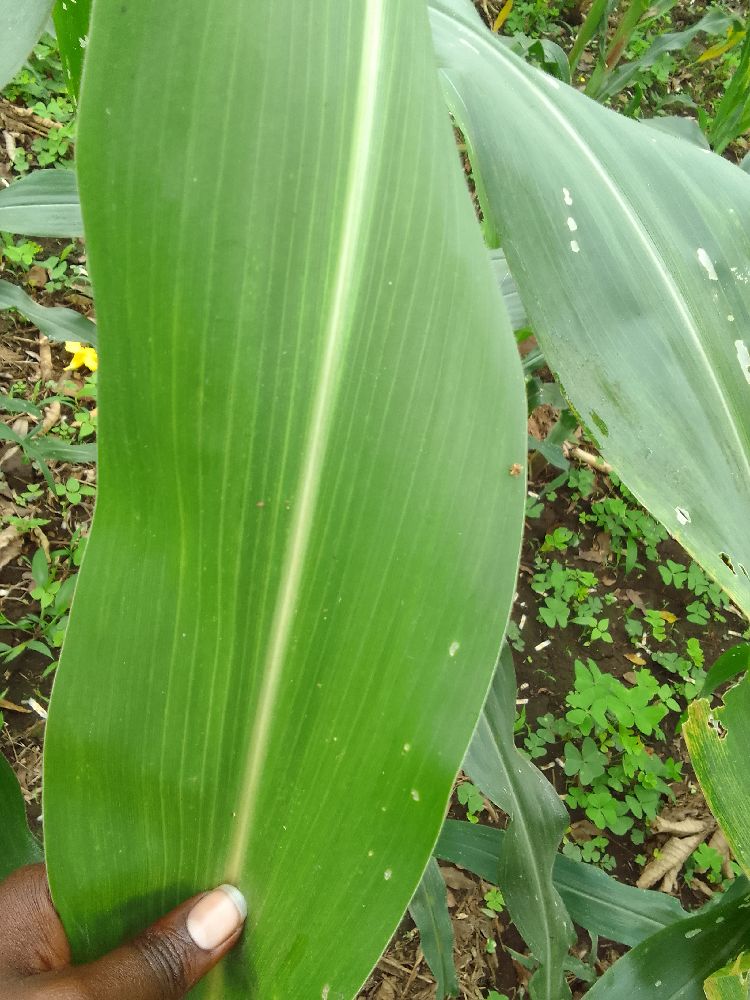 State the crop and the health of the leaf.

maize, healthy
